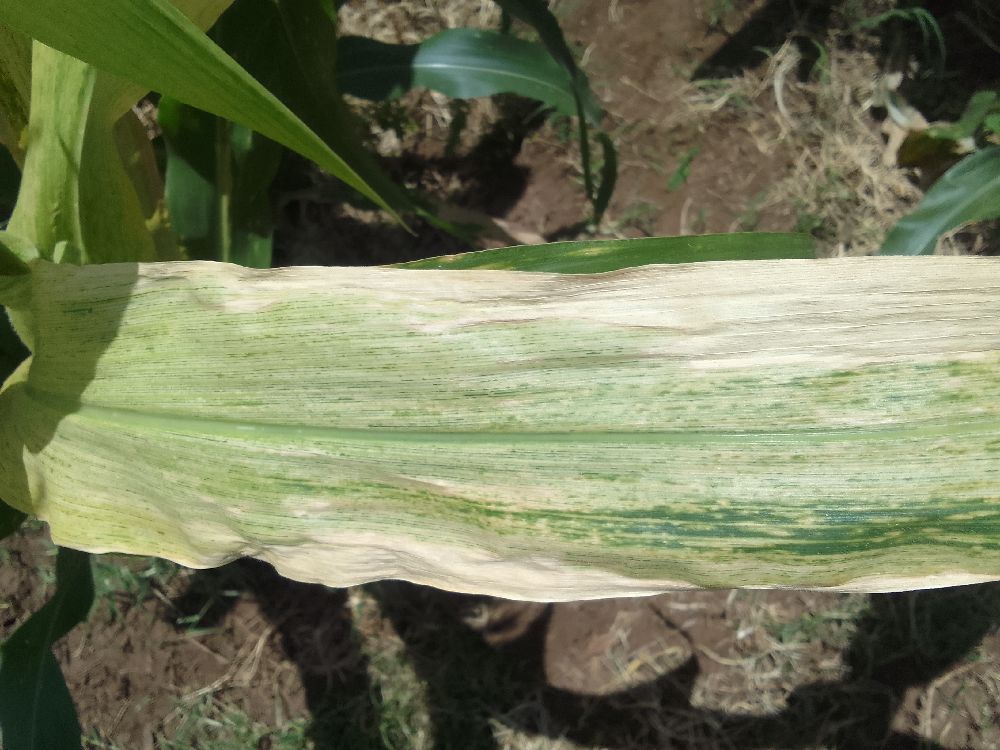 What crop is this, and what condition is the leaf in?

maize, maize lethal necrosis
